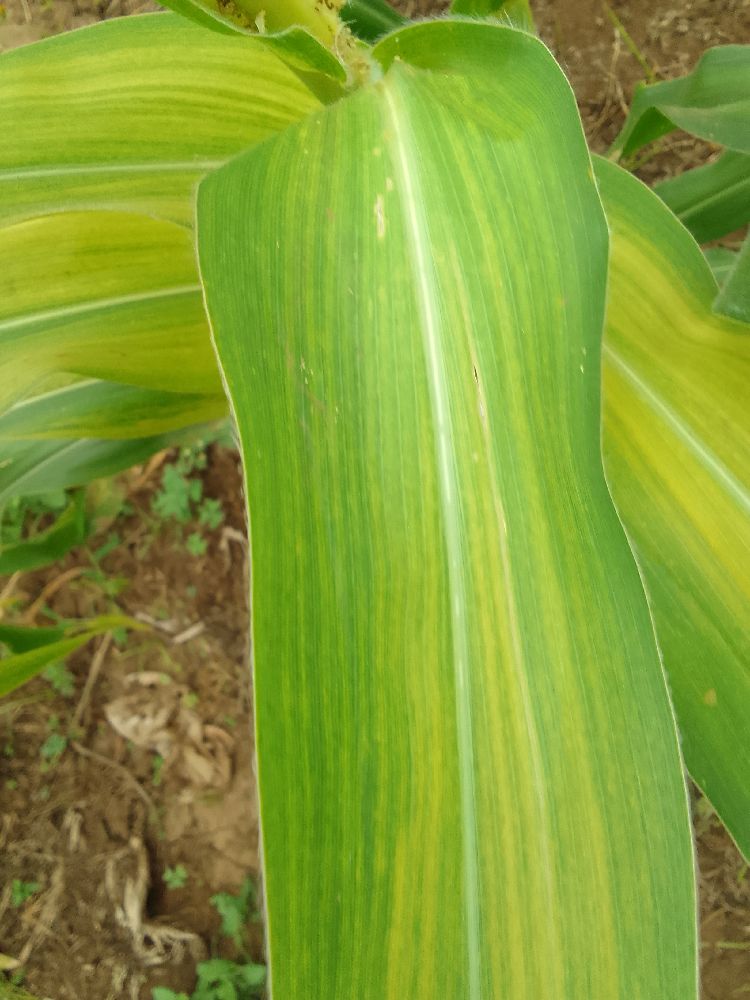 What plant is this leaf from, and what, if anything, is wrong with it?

maize, maize lethal necrosis
